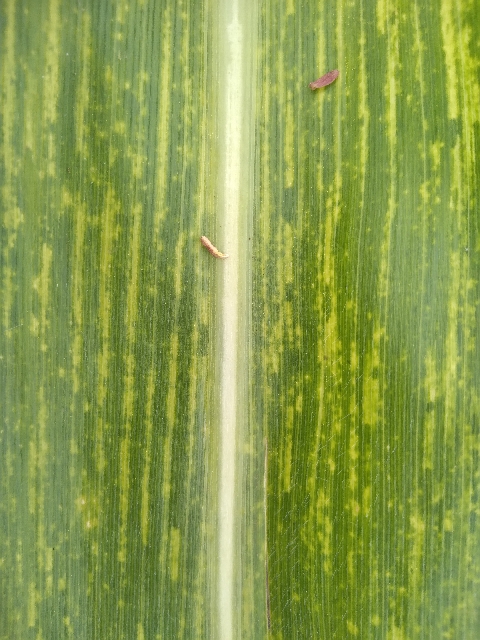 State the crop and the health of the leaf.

maize, maize lethal necrosis
